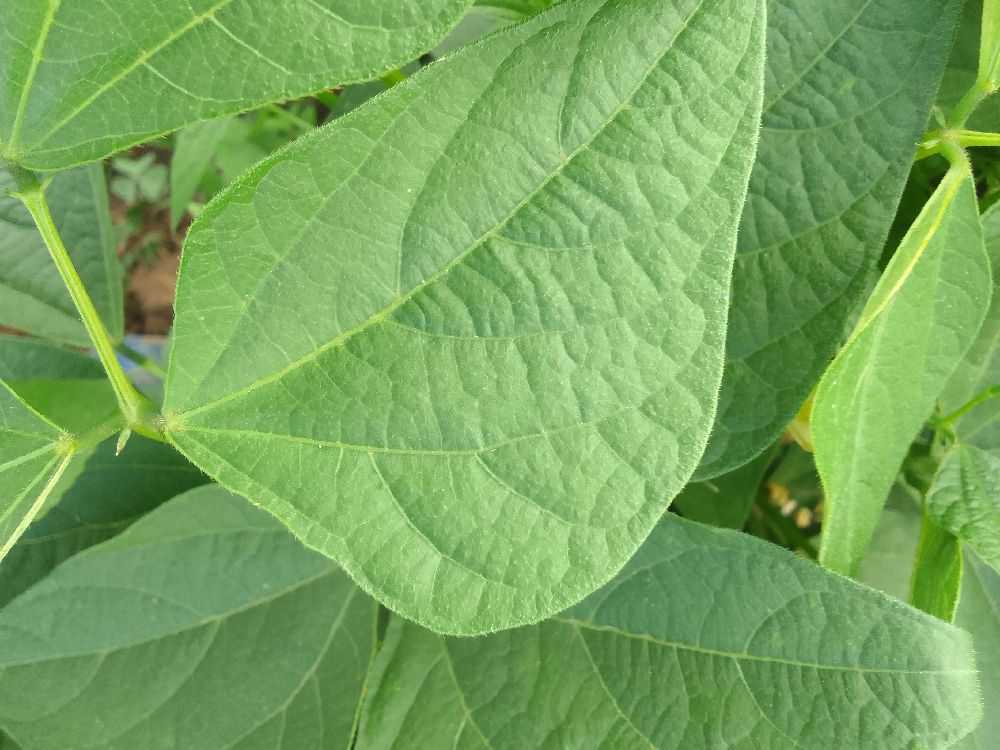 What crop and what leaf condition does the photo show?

common bean, healthy
